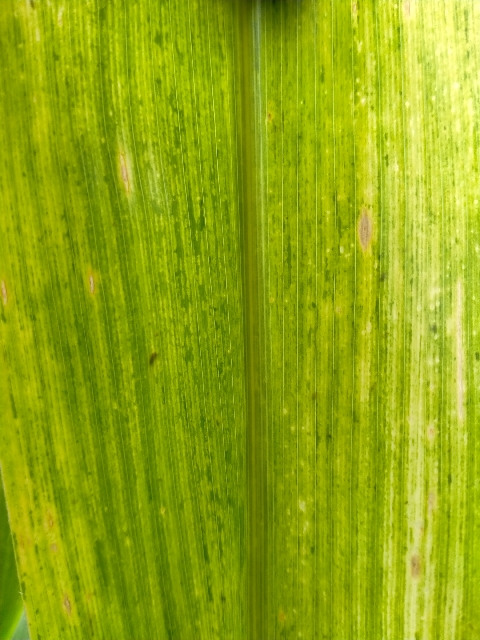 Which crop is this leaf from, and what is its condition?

maize, maize streak virus
